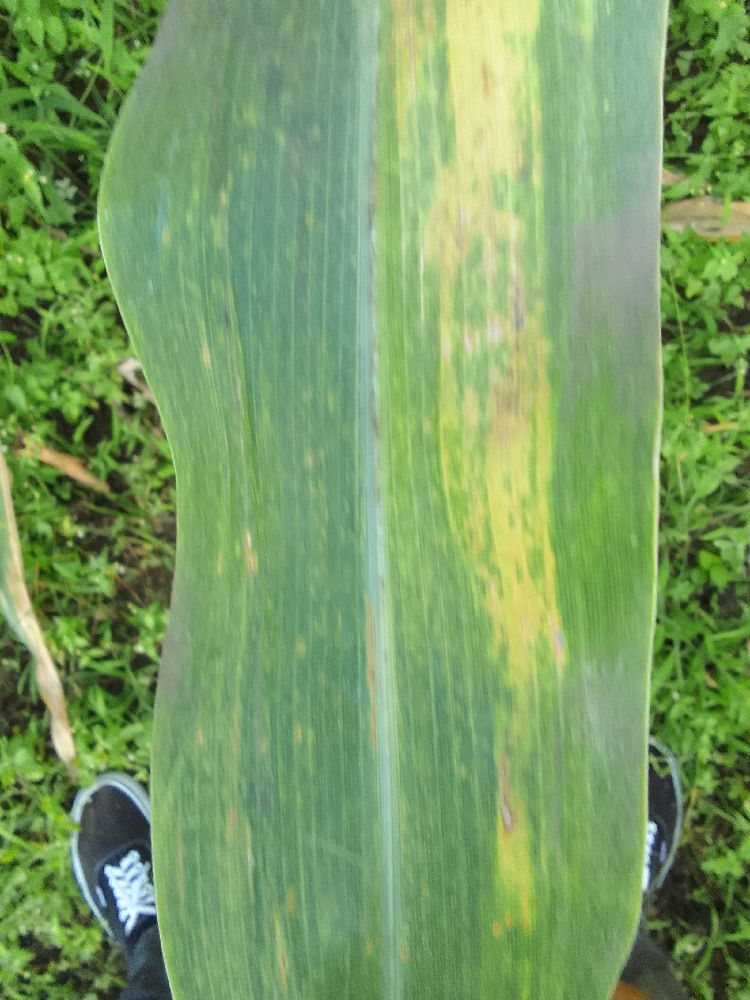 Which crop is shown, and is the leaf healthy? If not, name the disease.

maize, maize lethal necrosis
